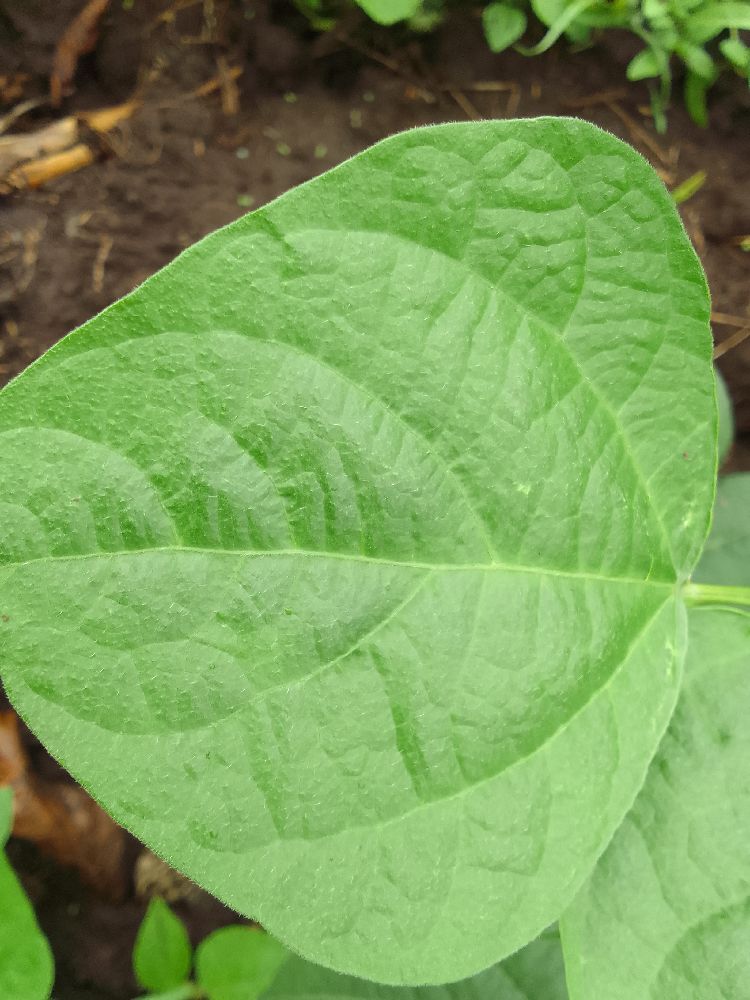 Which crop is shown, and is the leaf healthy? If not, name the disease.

common bean, healthy
